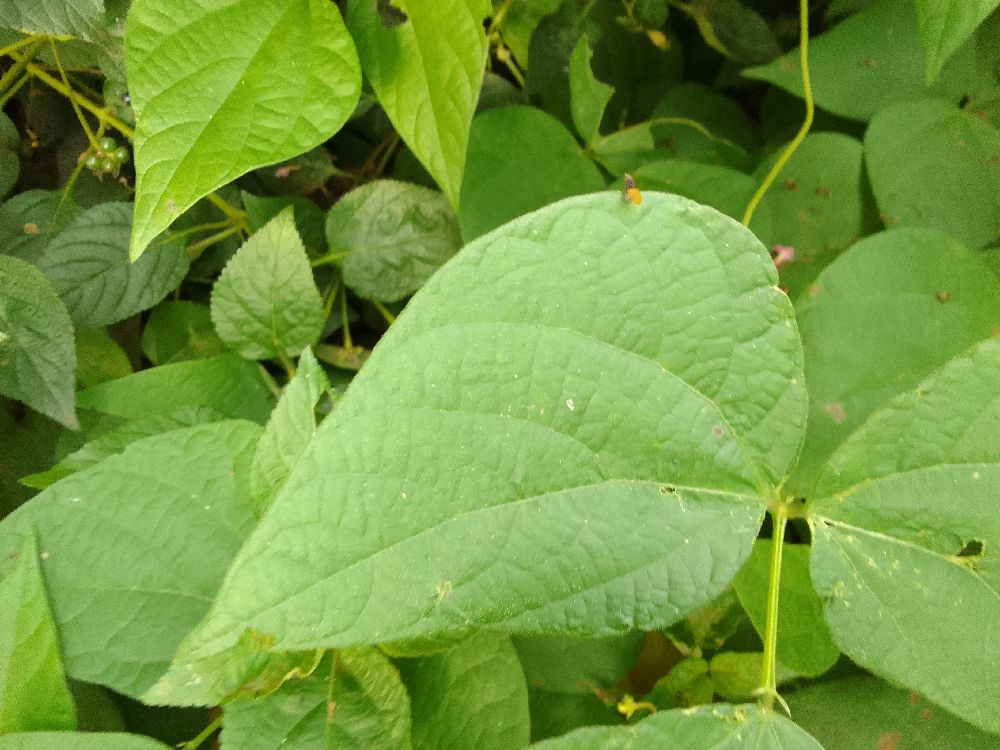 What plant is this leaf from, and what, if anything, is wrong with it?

common bean, healthy
